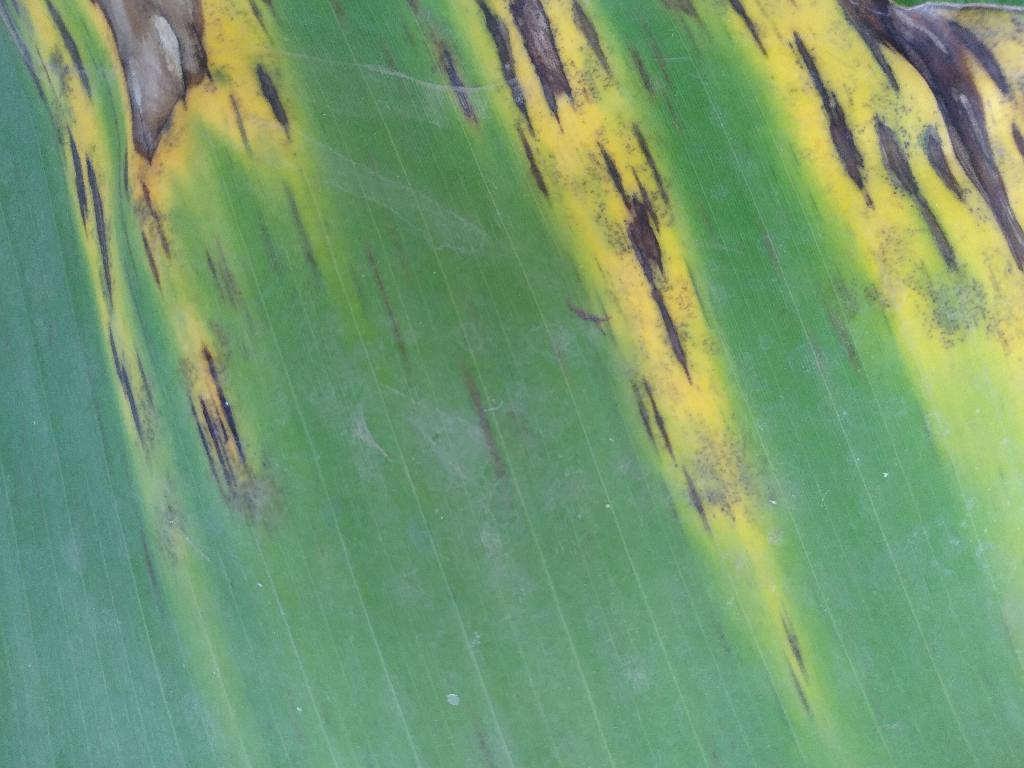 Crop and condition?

banana, black sigatoka
